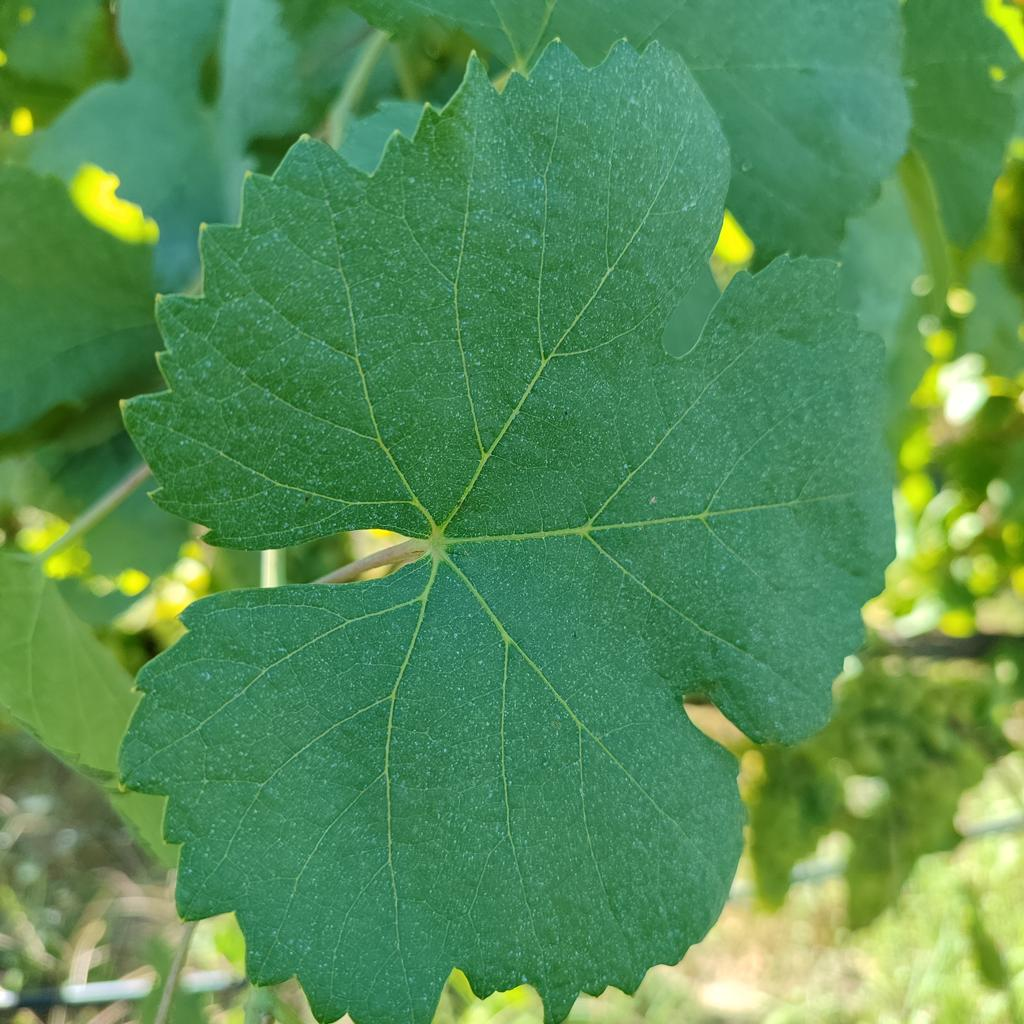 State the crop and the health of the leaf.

grapevine, healthy
